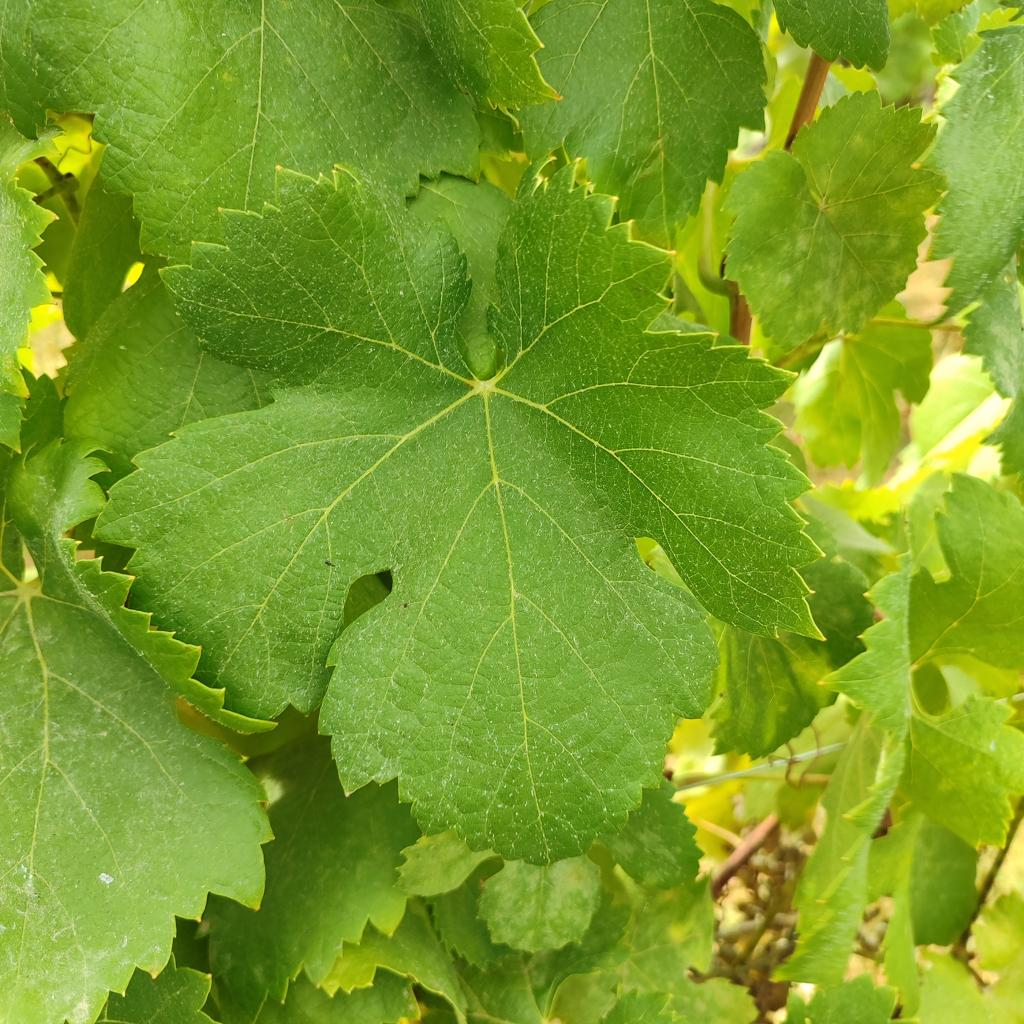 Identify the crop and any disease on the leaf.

grapevine, healthy
